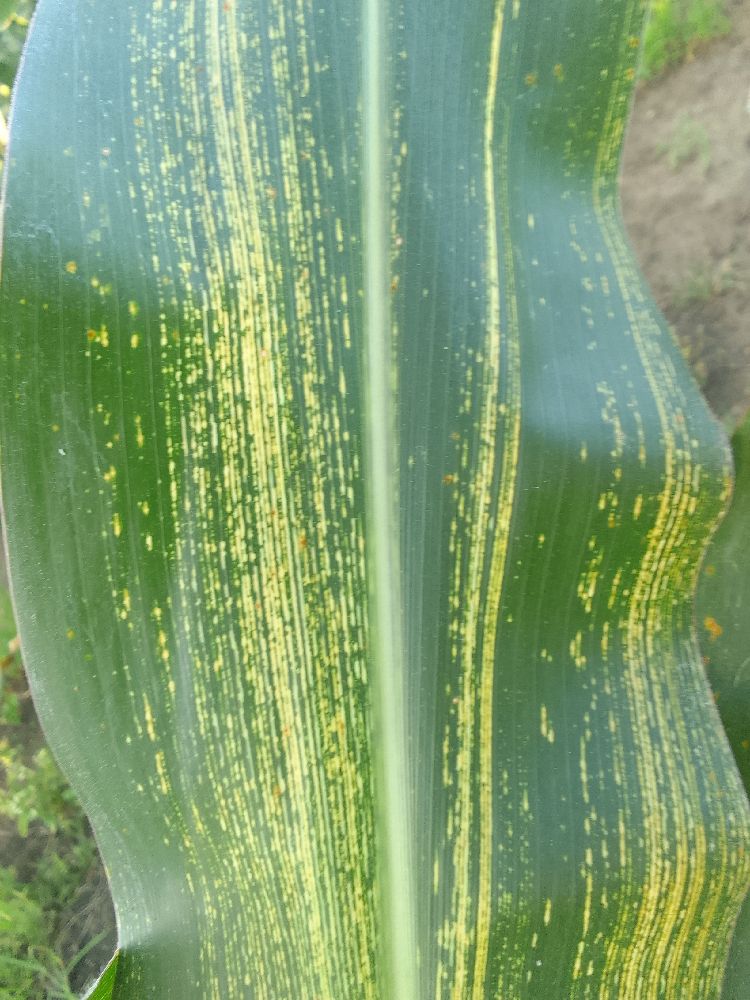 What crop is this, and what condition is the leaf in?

maize, maize streak virus
